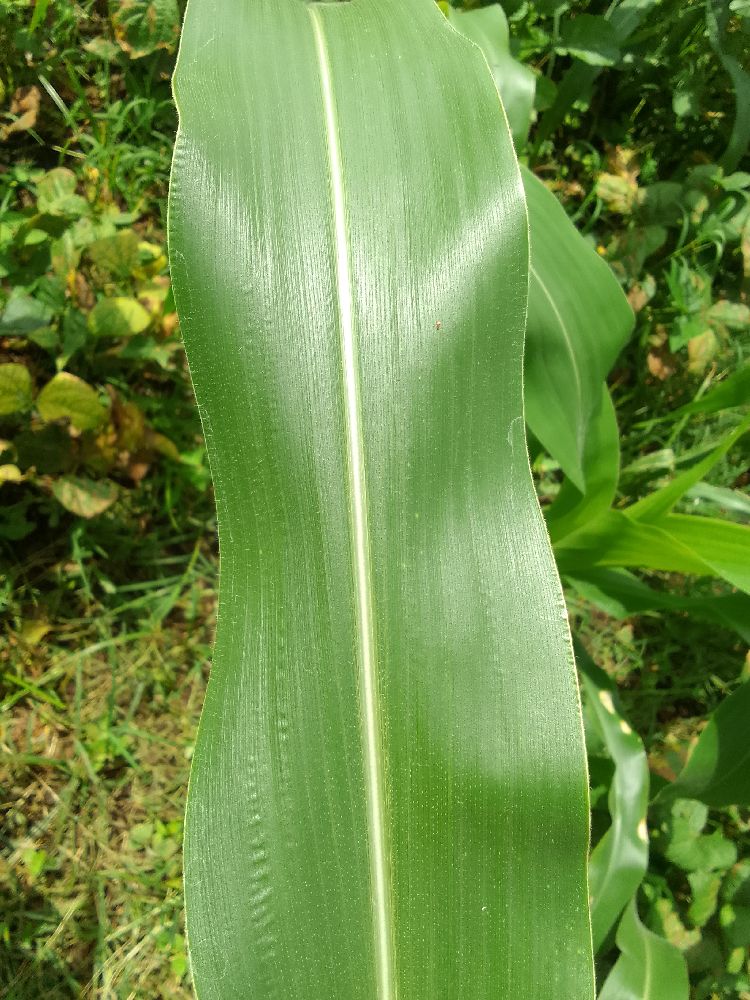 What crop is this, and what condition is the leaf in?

maize, healthy
